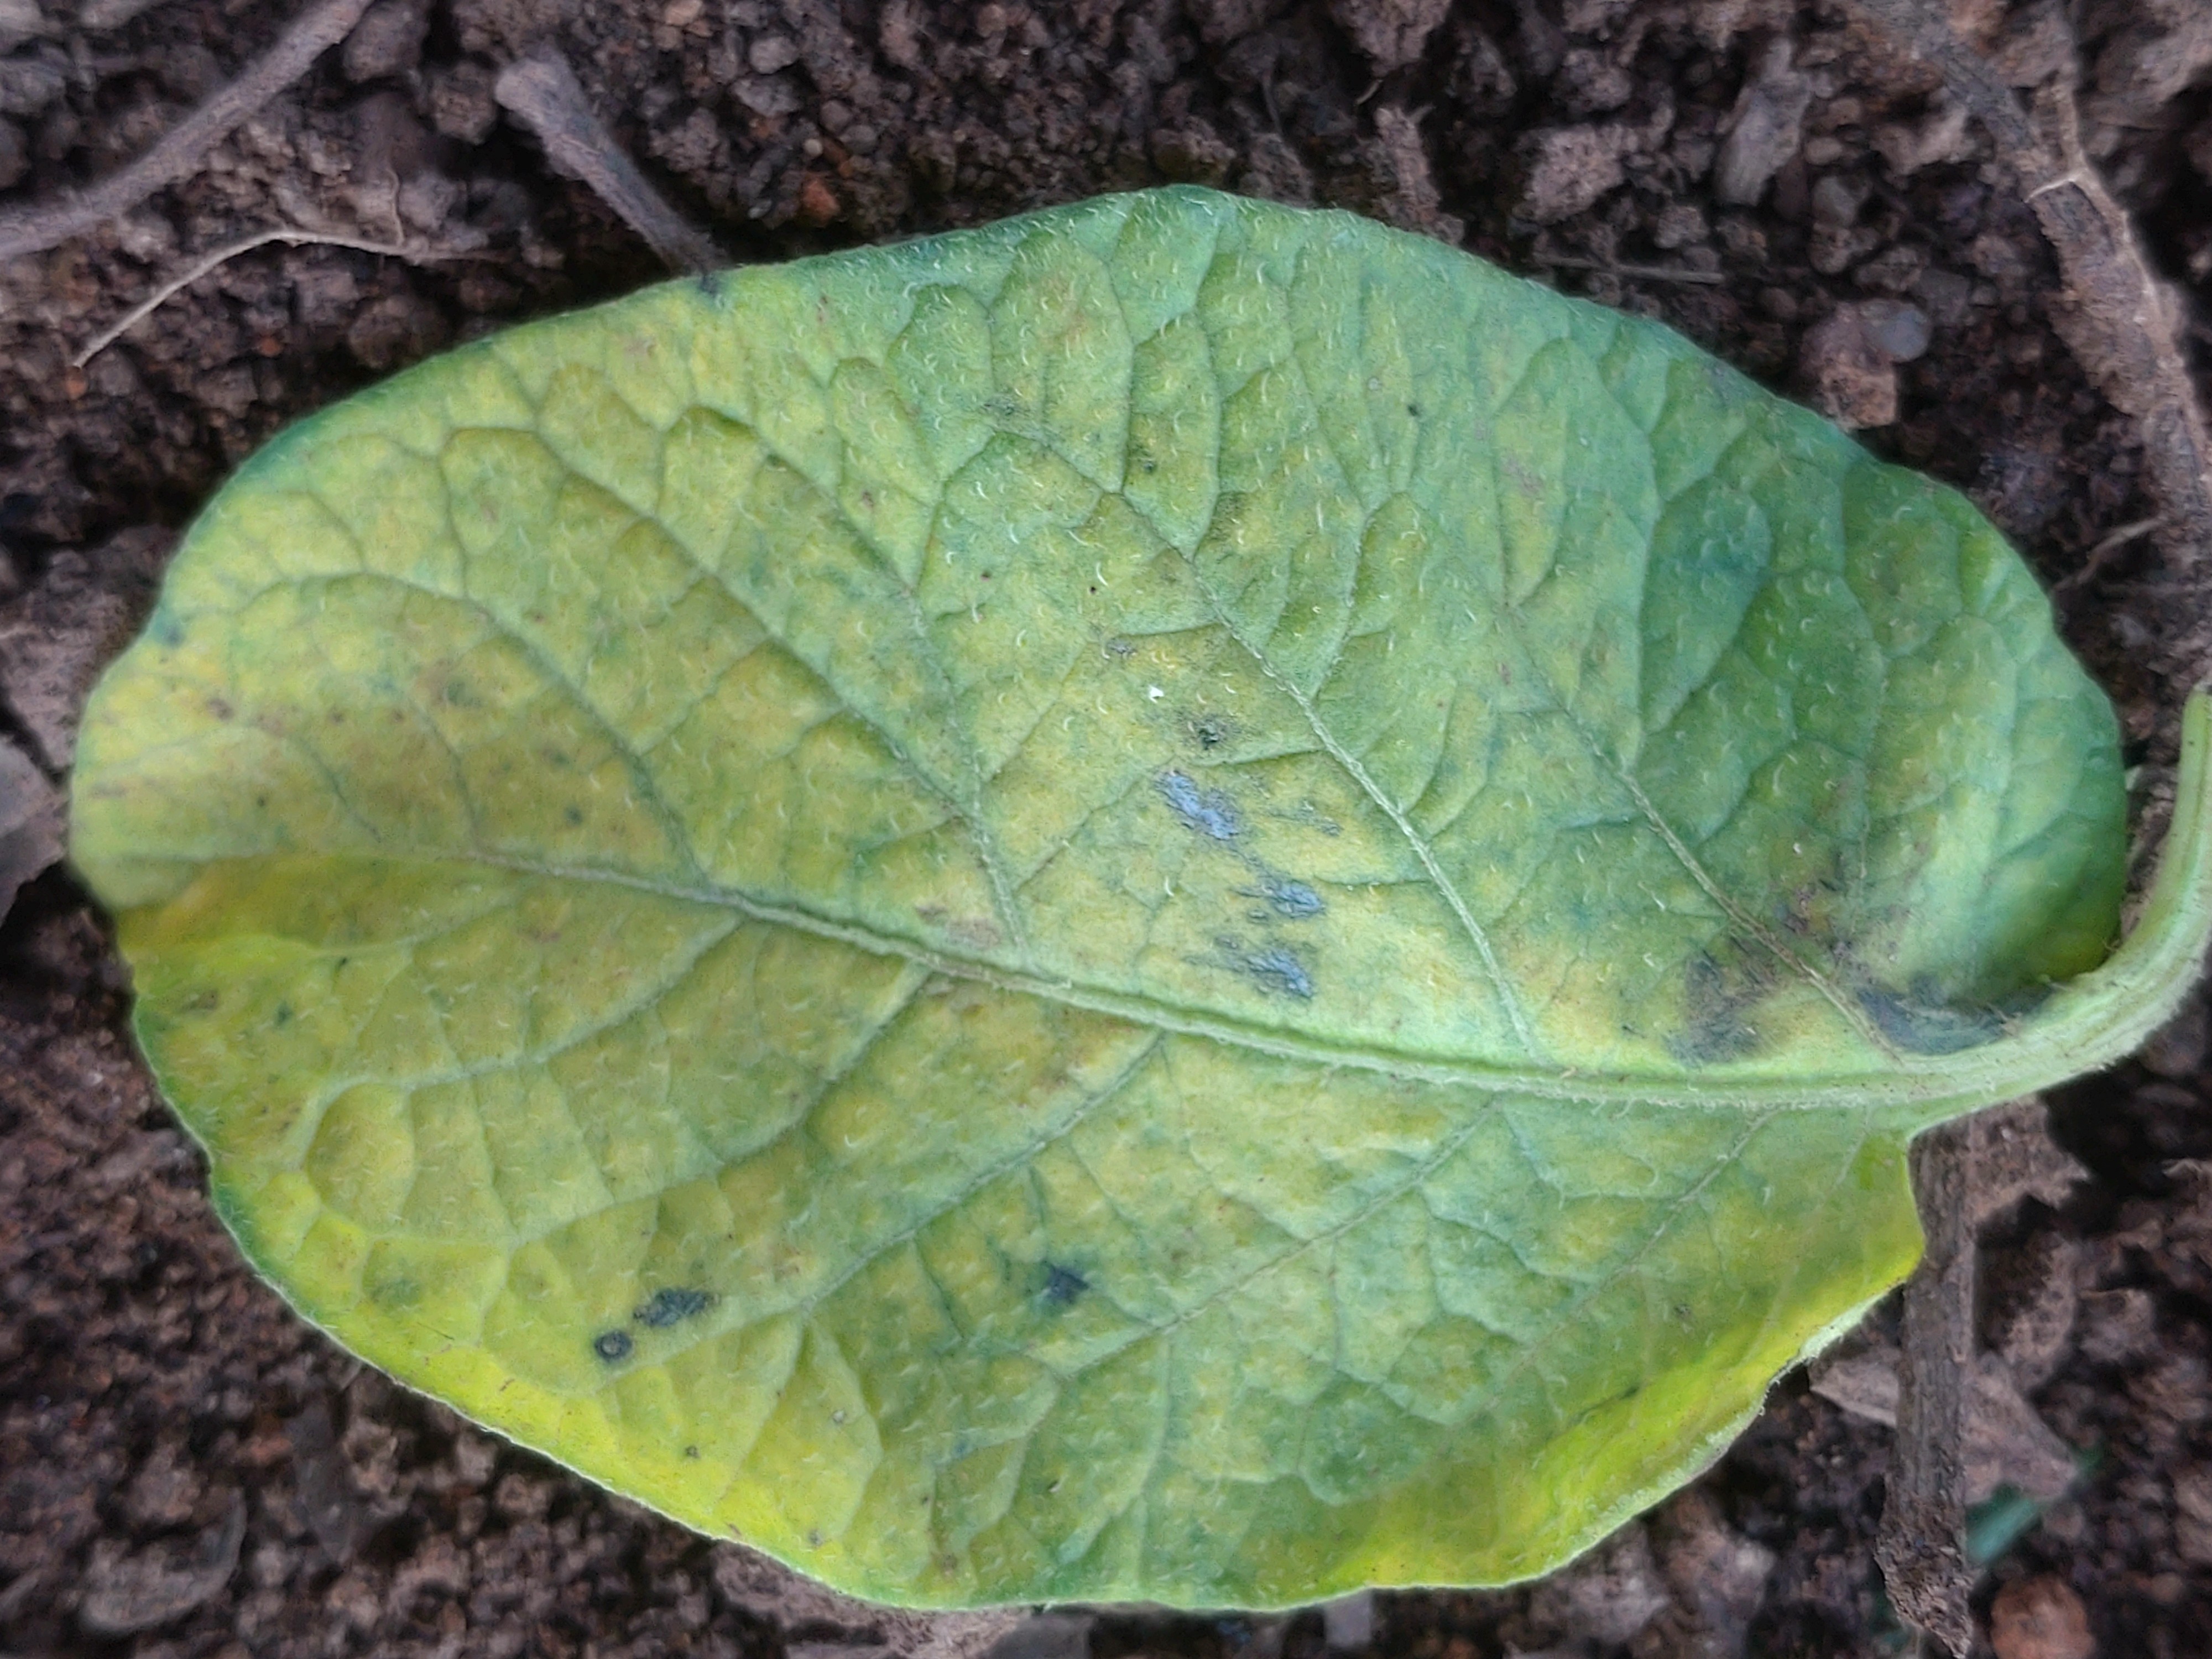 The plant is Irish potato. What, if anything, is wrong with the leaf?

late blight
